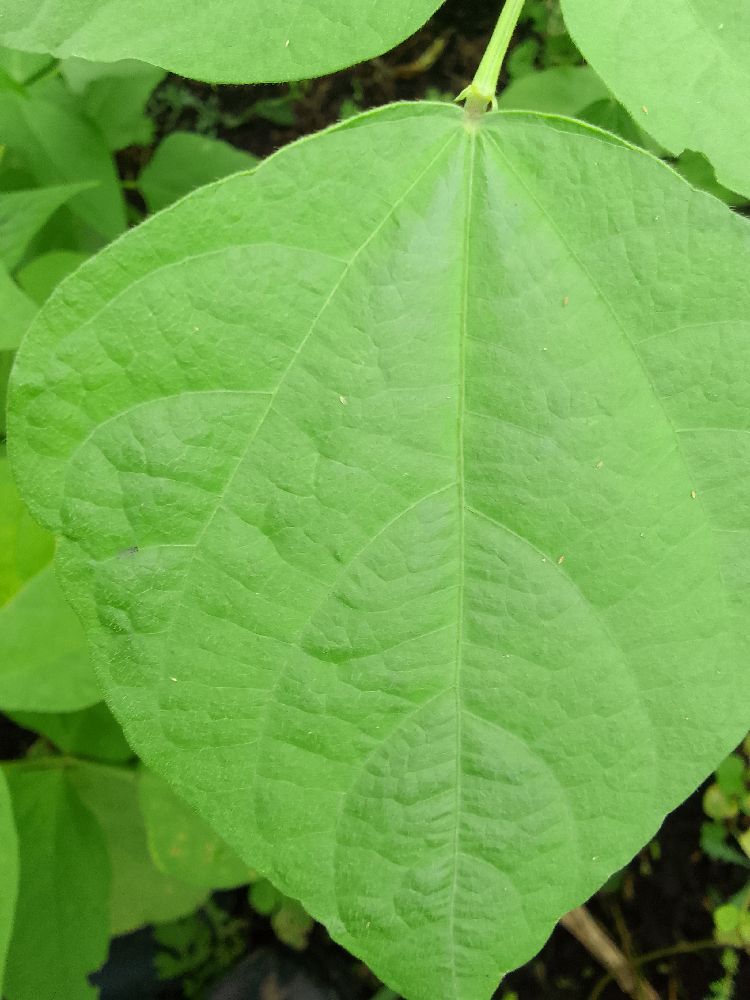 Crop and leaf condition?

common bean, healthy
